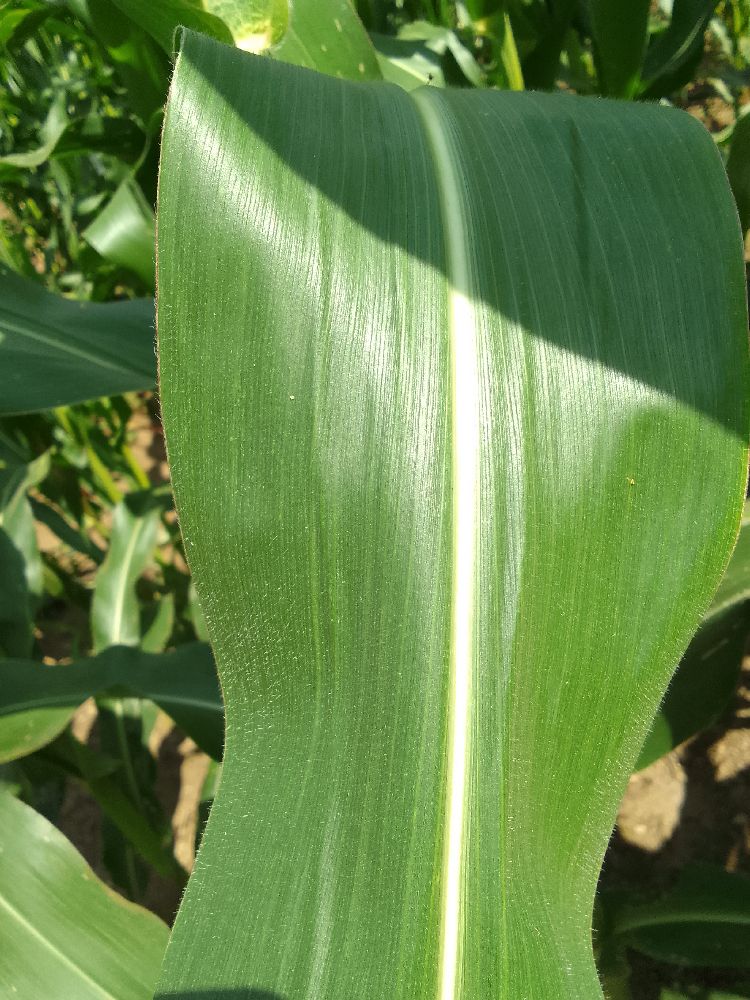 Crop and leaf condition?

maize, healthy
